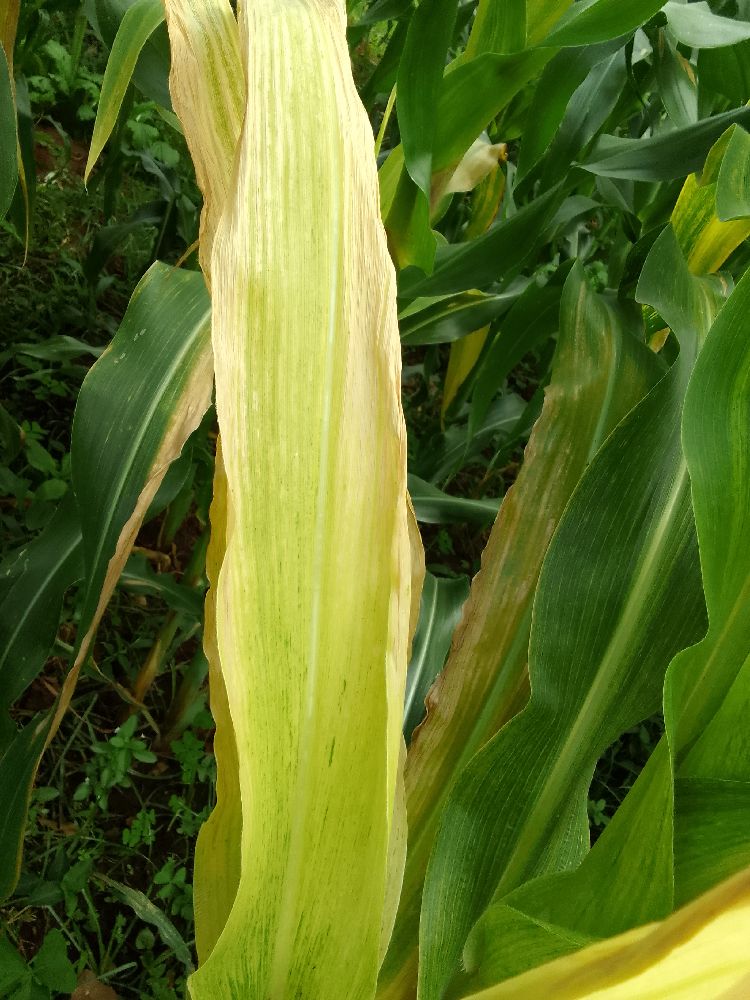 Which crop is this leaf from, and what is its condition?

maize, maize lethal necrosis
